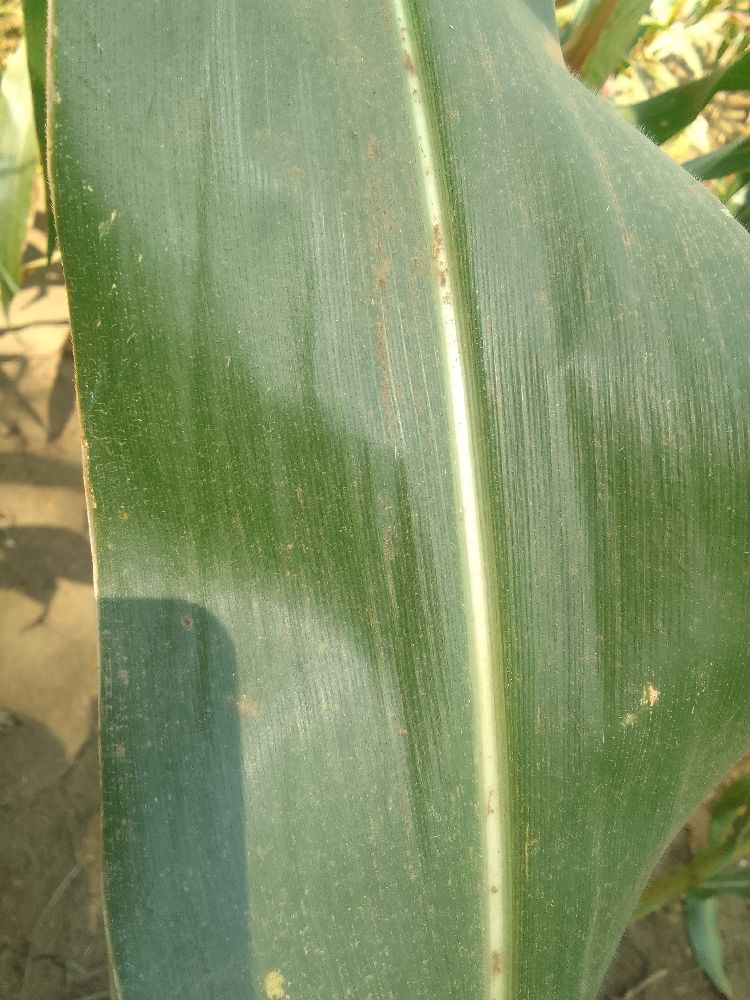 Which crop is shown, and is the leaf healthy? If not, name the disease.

maize, healthy
